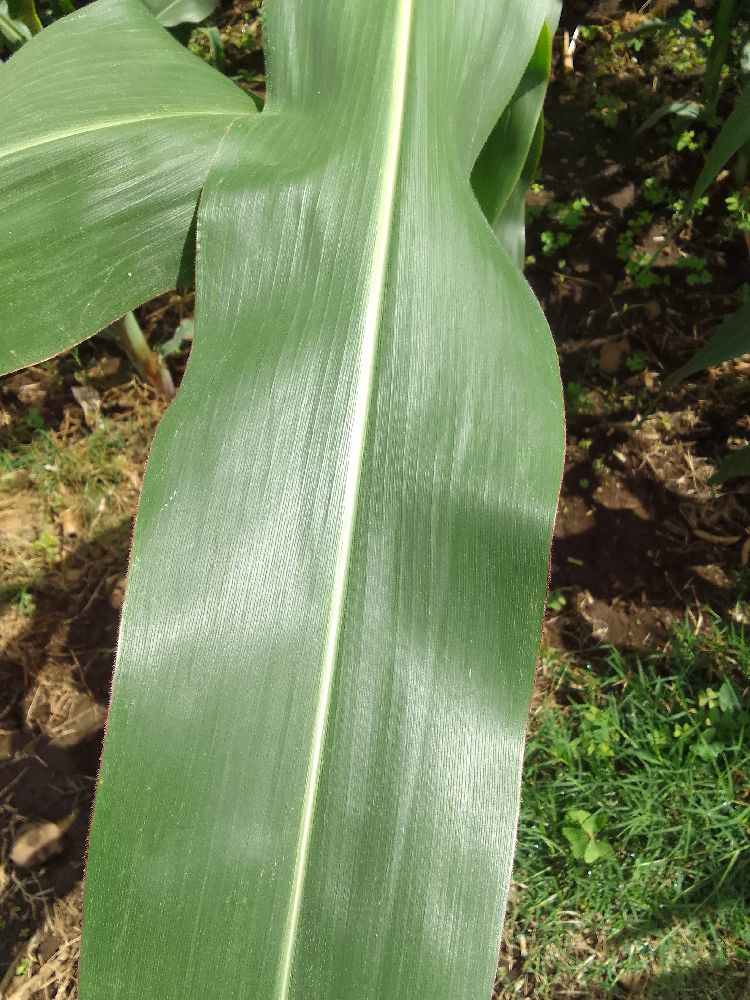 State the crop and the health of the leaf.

maize, healthy
